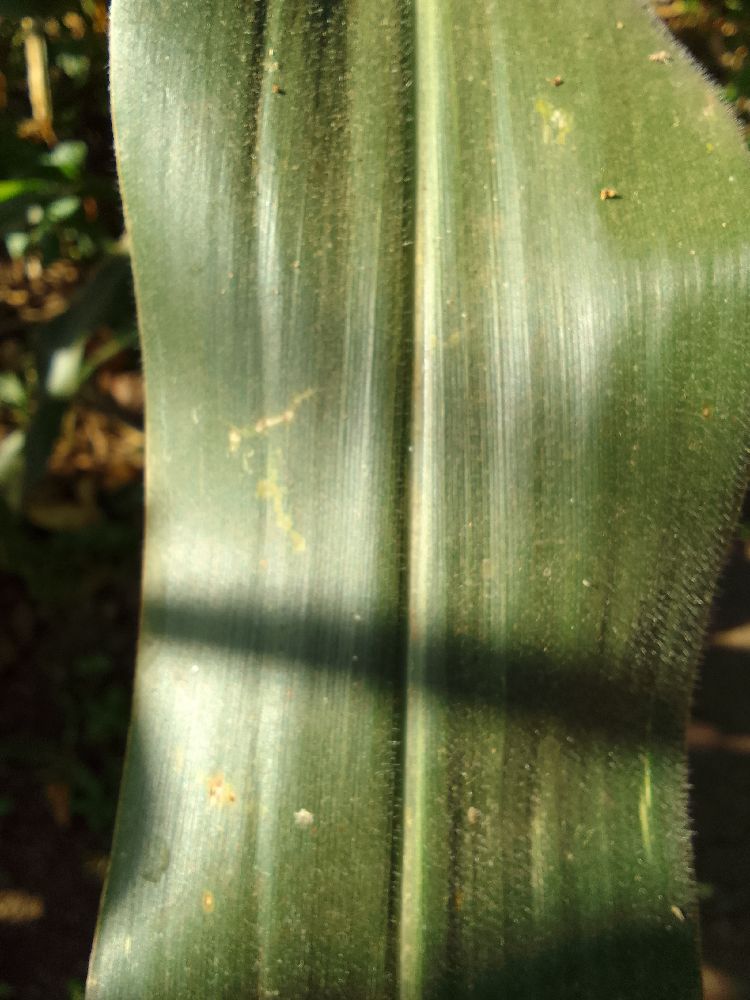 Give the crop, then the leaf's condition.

maize, healthy
